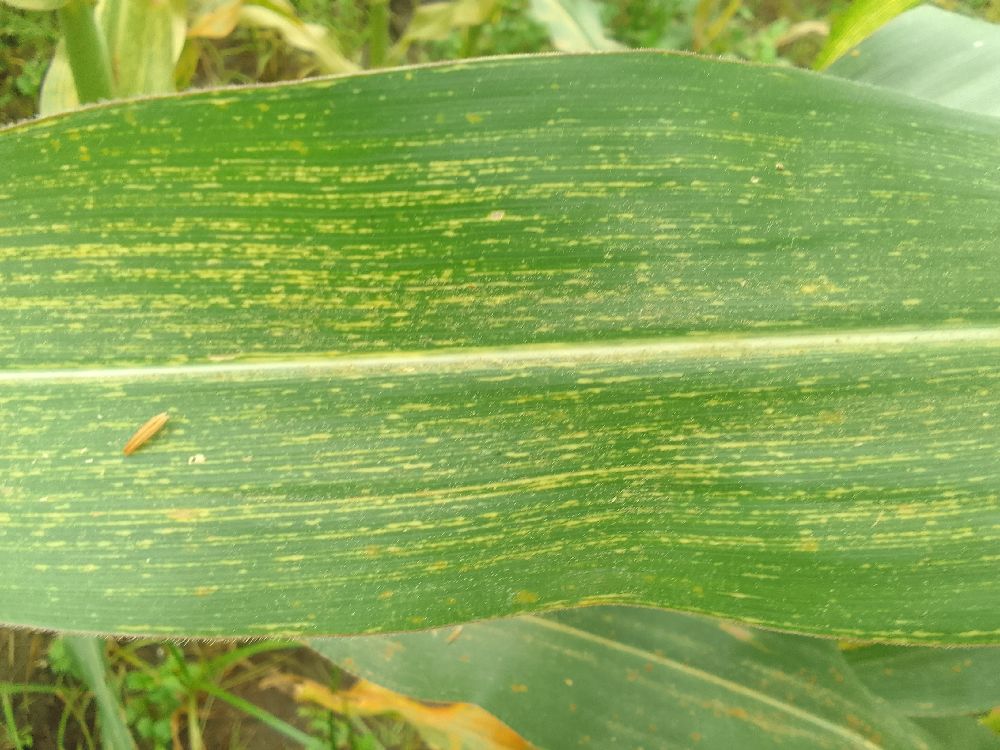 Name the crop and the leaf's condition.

maize, maize streak virus
